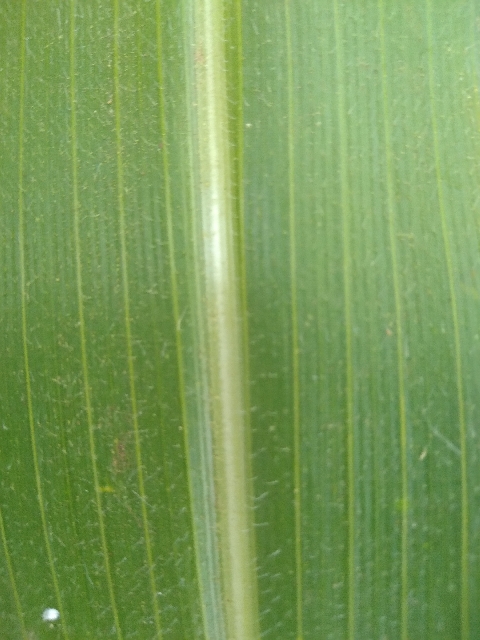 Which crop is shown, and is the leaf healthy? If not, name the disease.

maize, healthy
